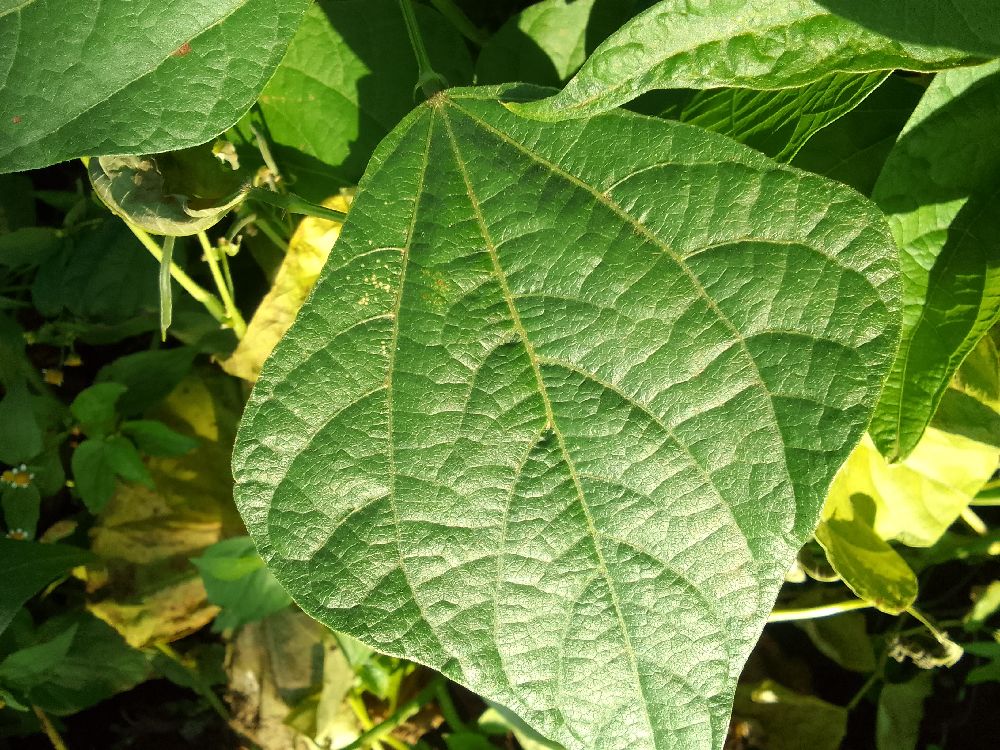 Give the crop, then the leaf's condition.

common bean, healthy
